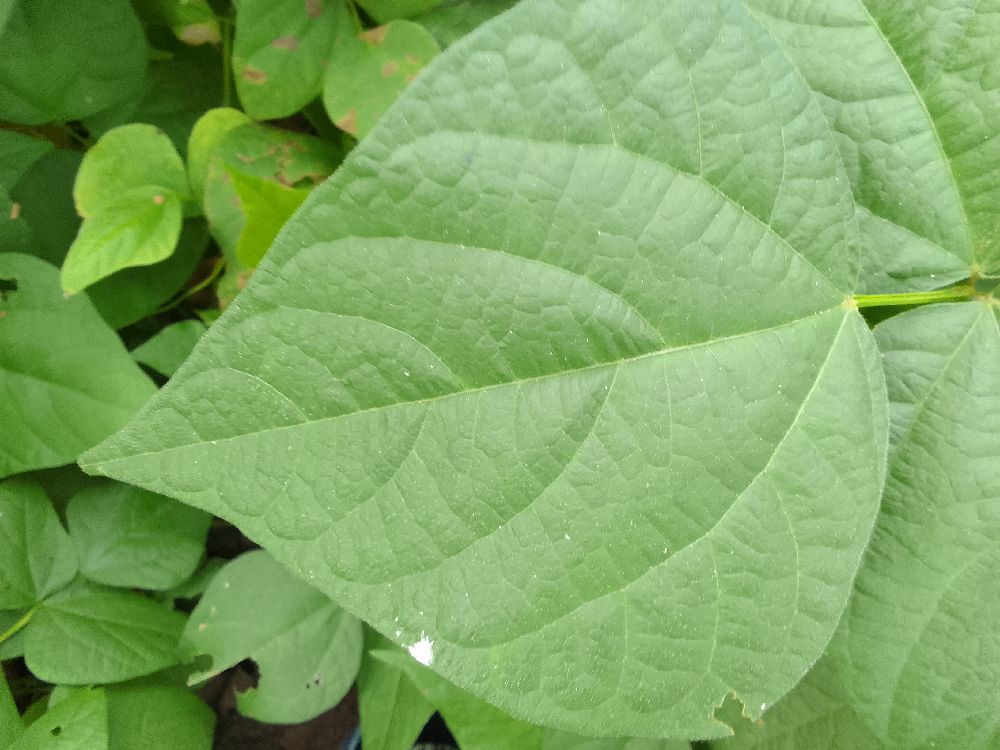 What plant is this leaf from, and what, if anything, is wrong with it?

common bean, healthy
